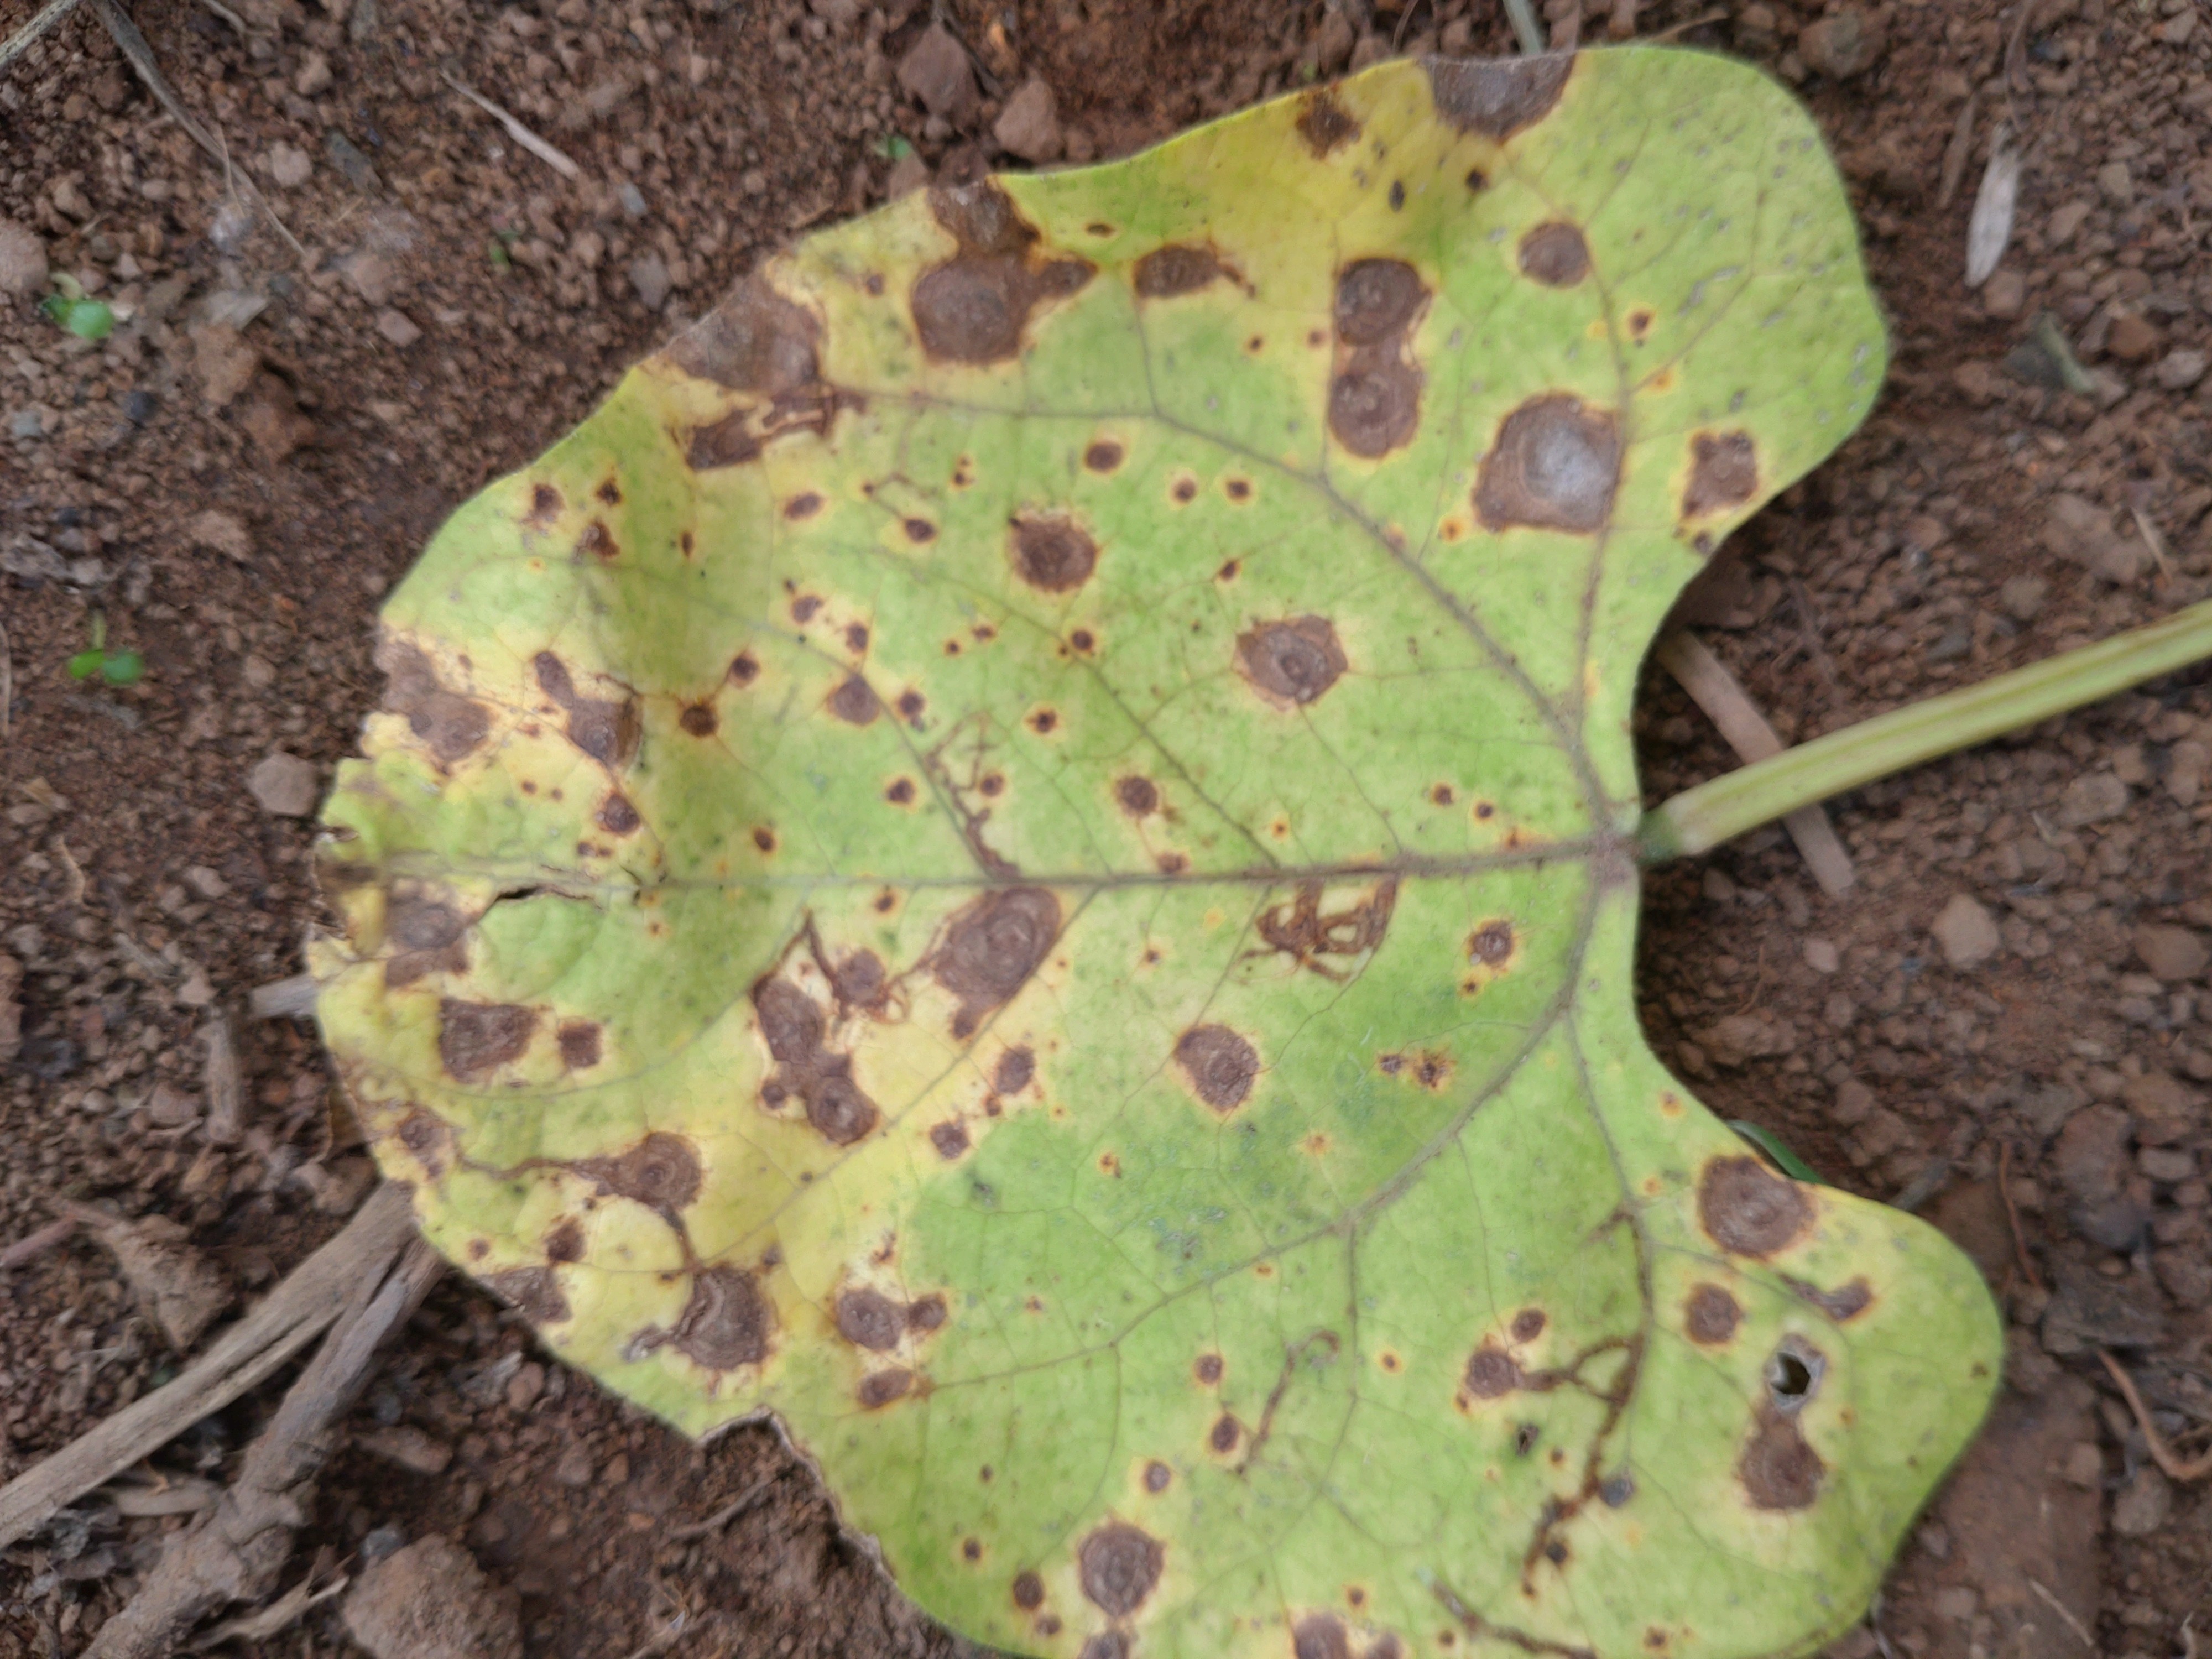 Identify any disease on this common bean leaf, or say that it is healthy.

rust
